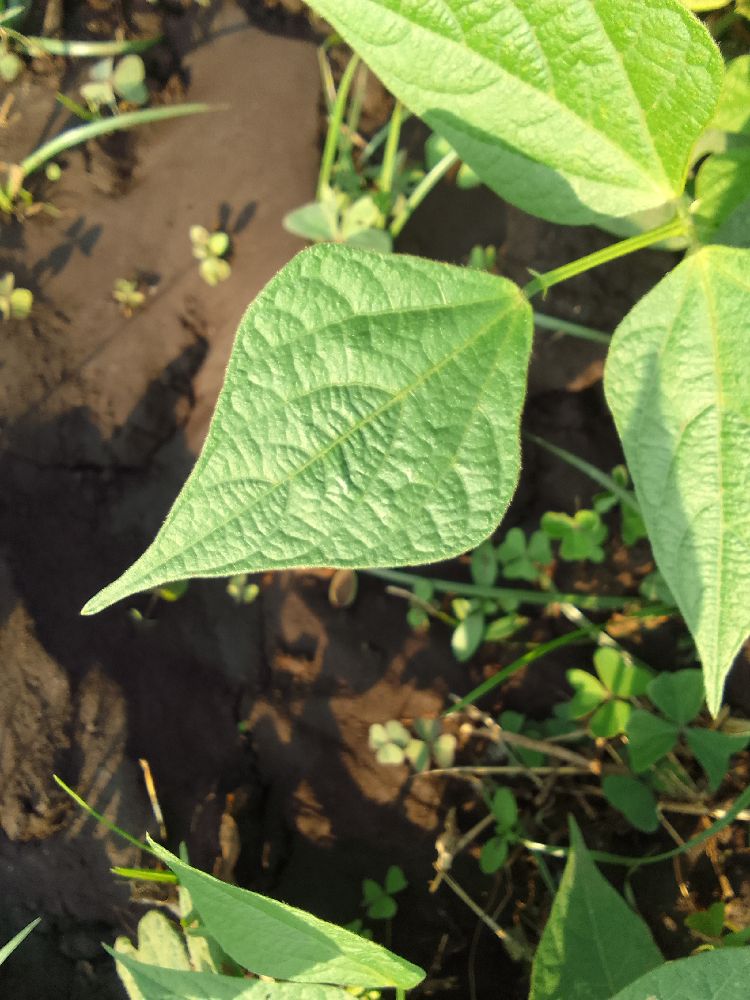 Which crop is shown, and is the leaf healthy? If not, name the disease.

common bean, healthy
